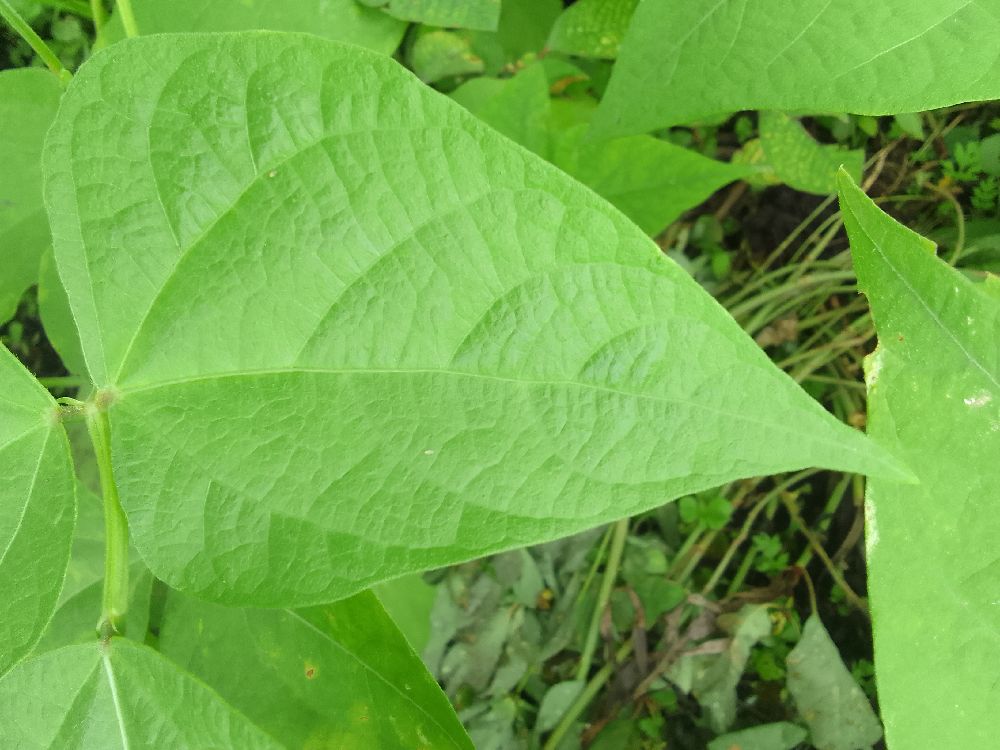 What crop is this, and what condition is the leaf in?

common bean, healthy
